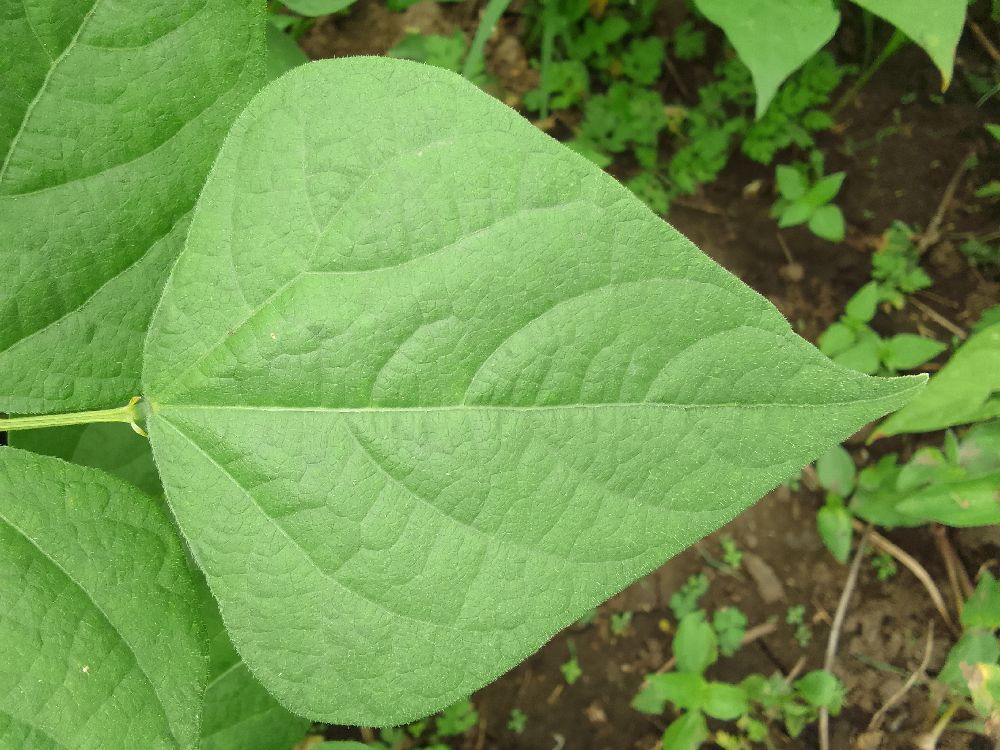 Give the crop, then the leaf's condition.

common bean, healthy
